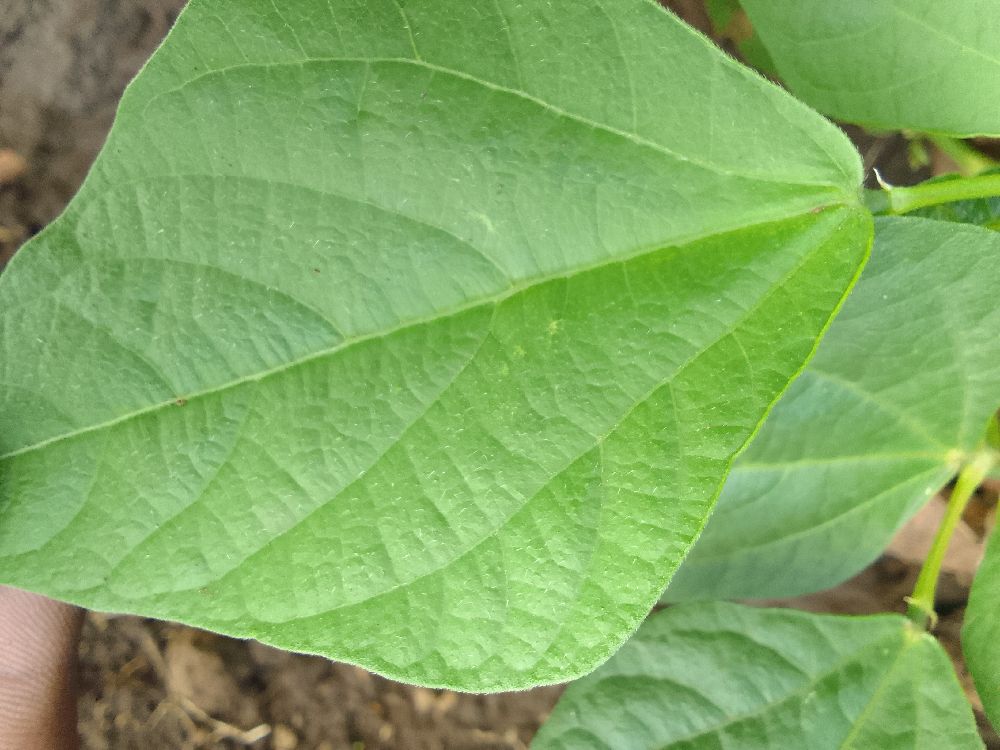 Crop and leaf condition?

common bean, healthy
